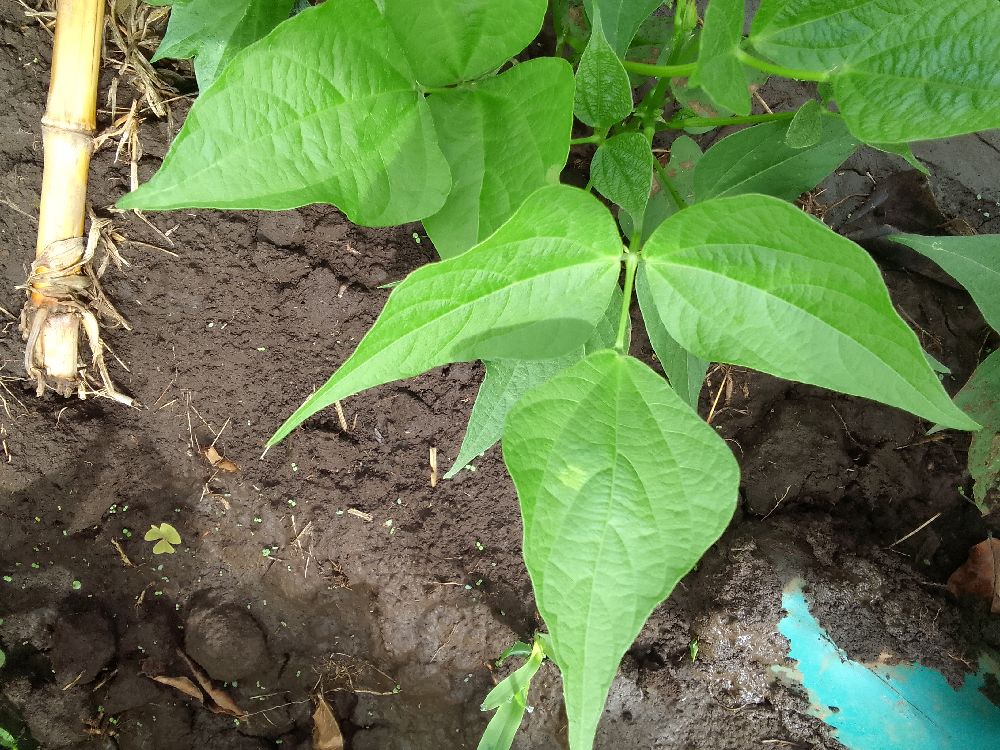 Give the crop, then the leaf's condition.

common bean, healthy
